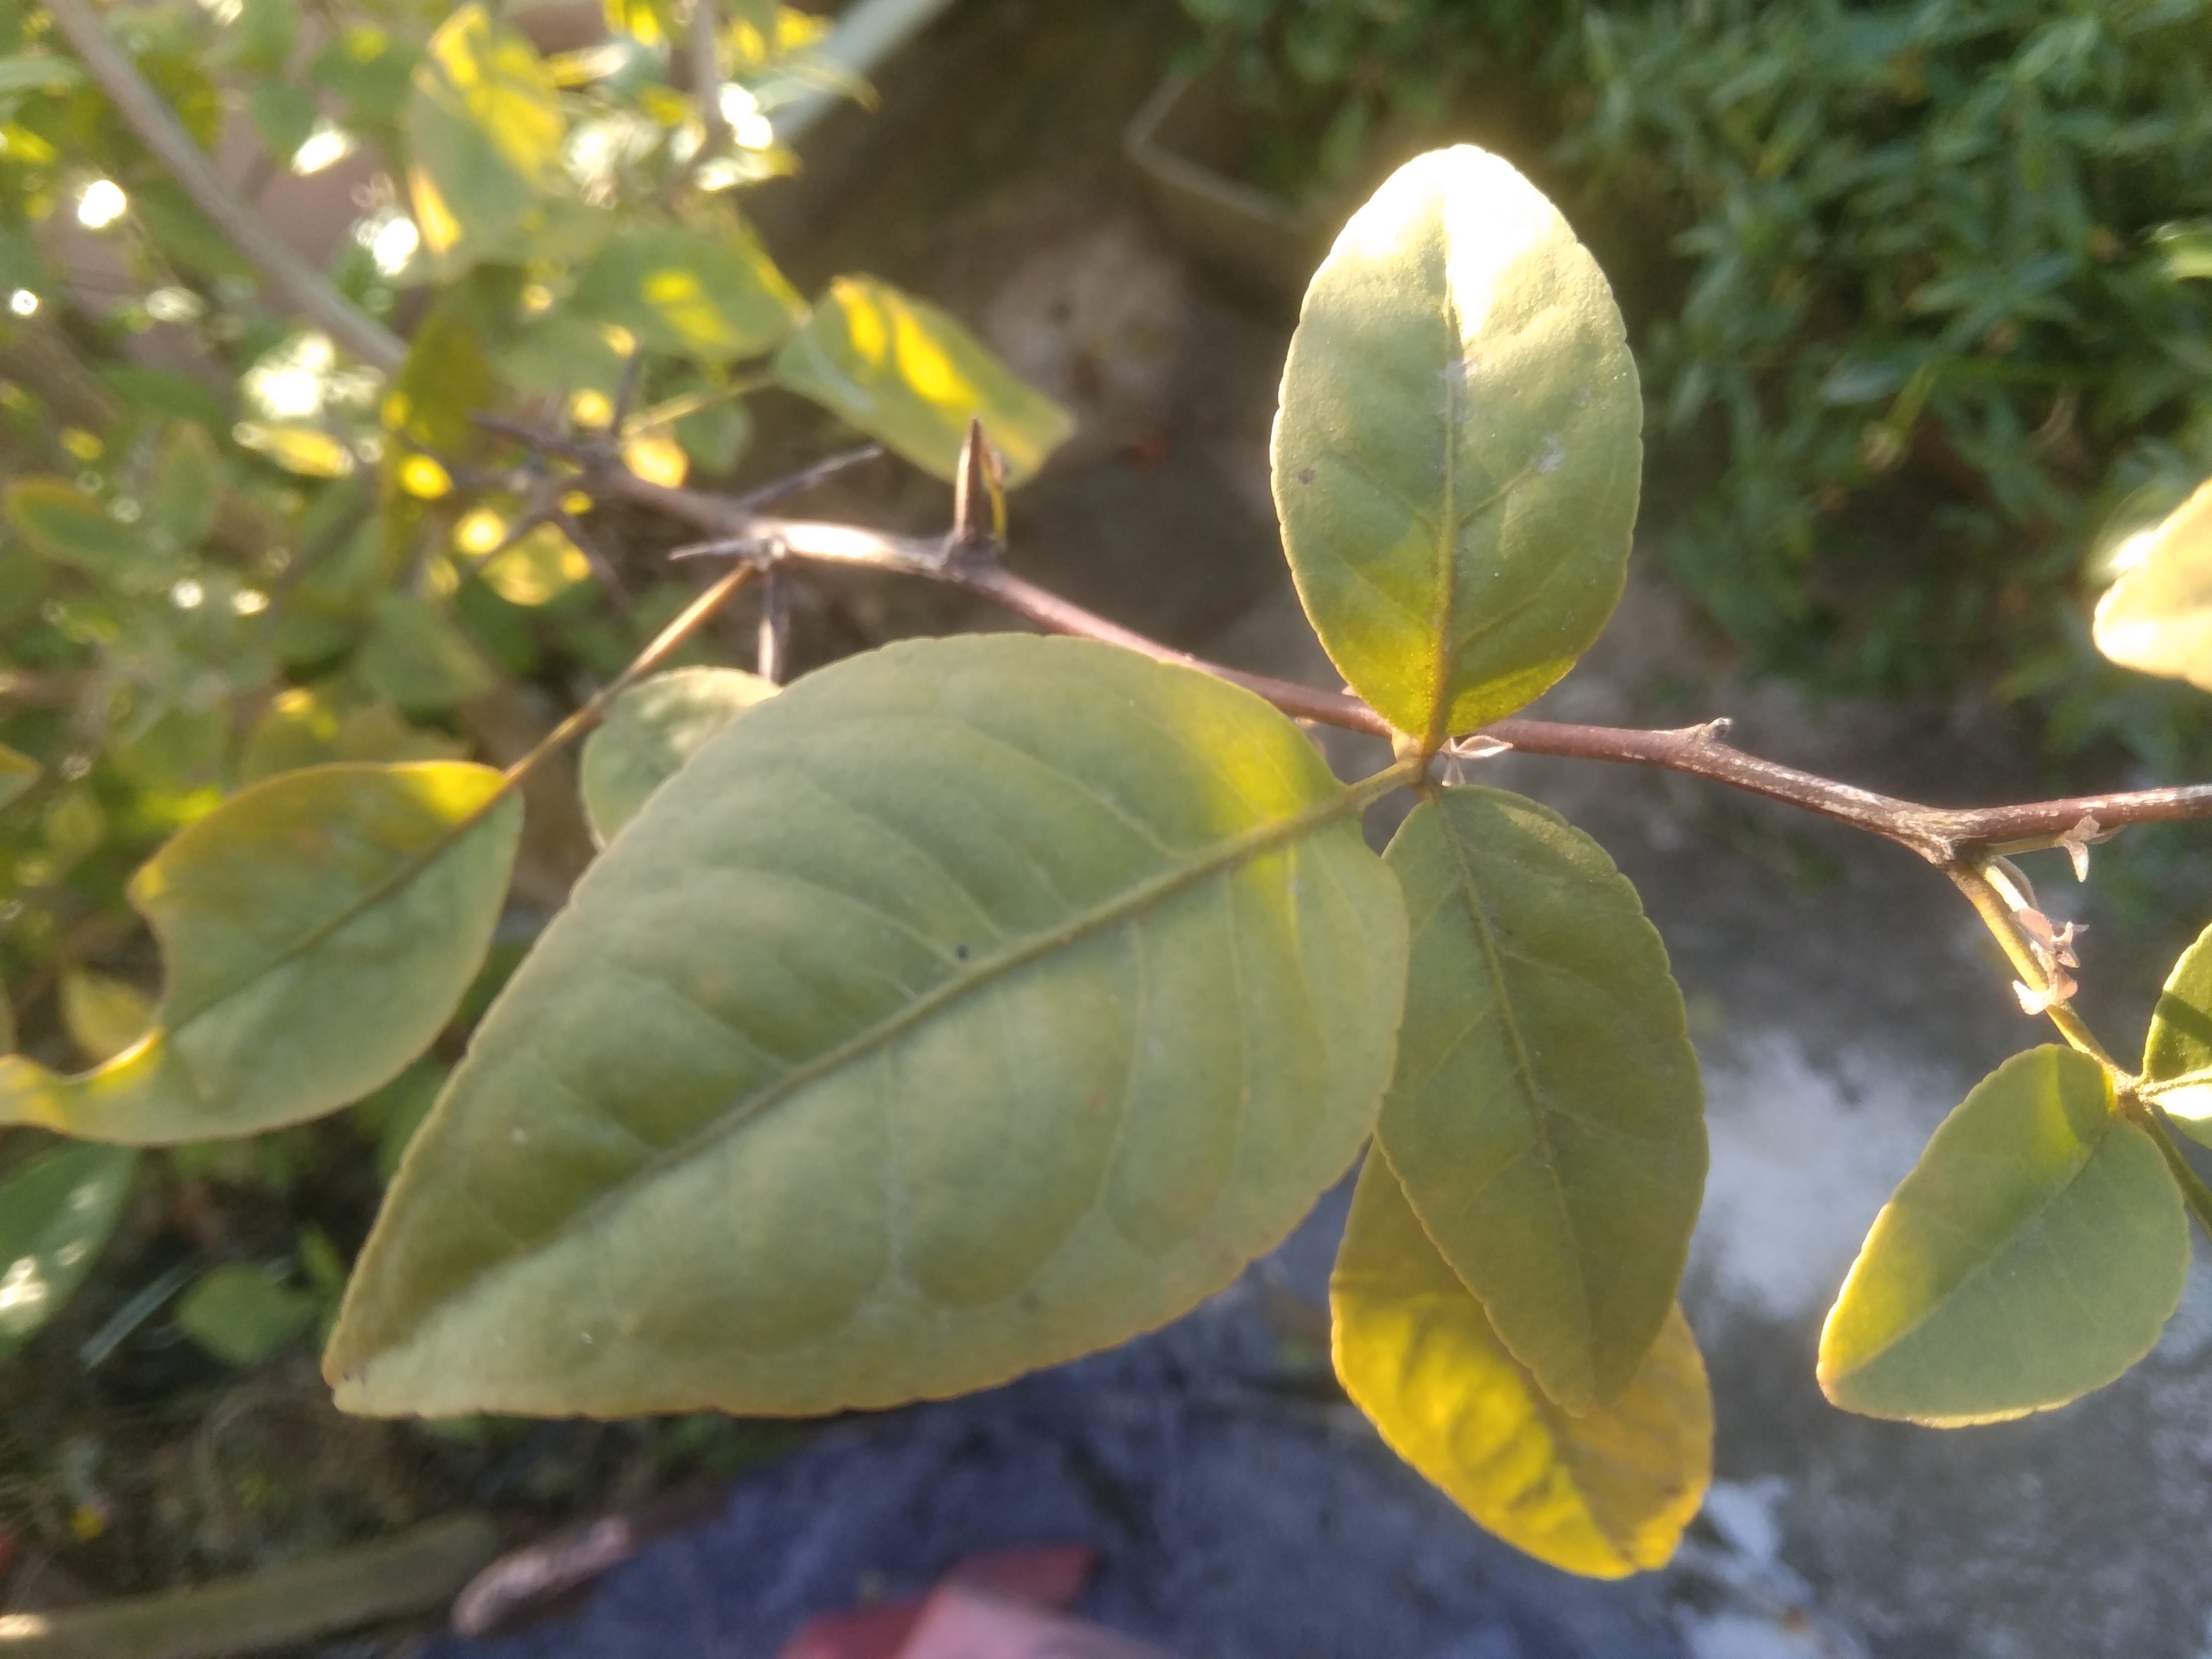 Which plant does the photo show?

wood apple
